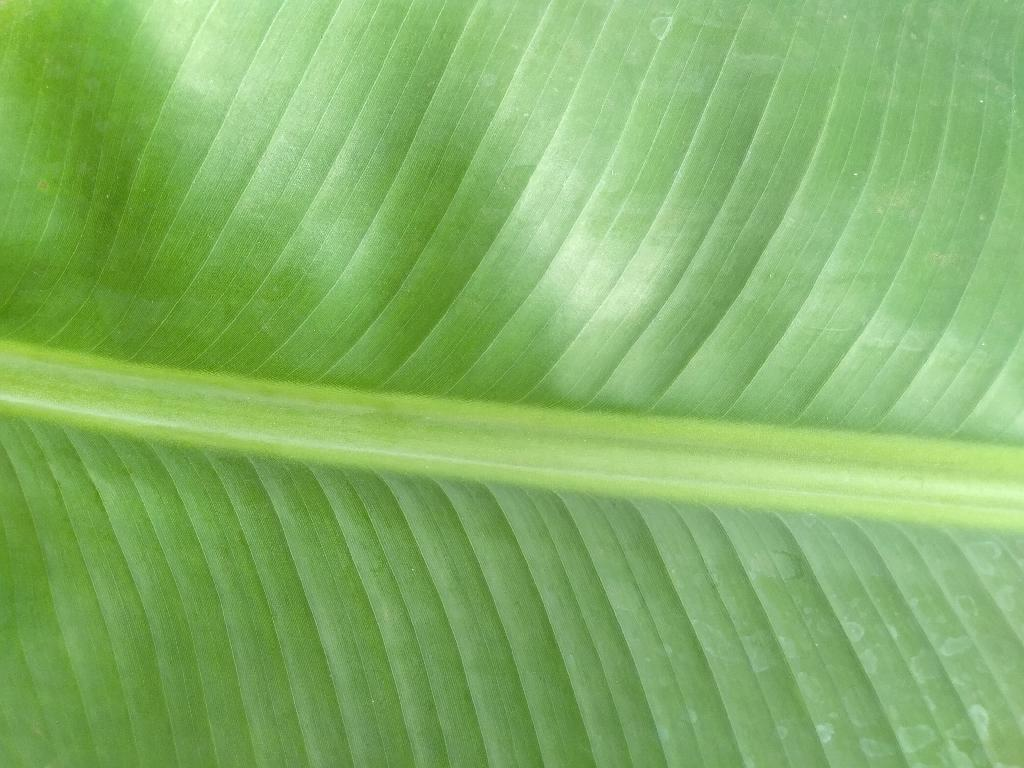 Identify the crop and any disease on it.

banana, healthy
